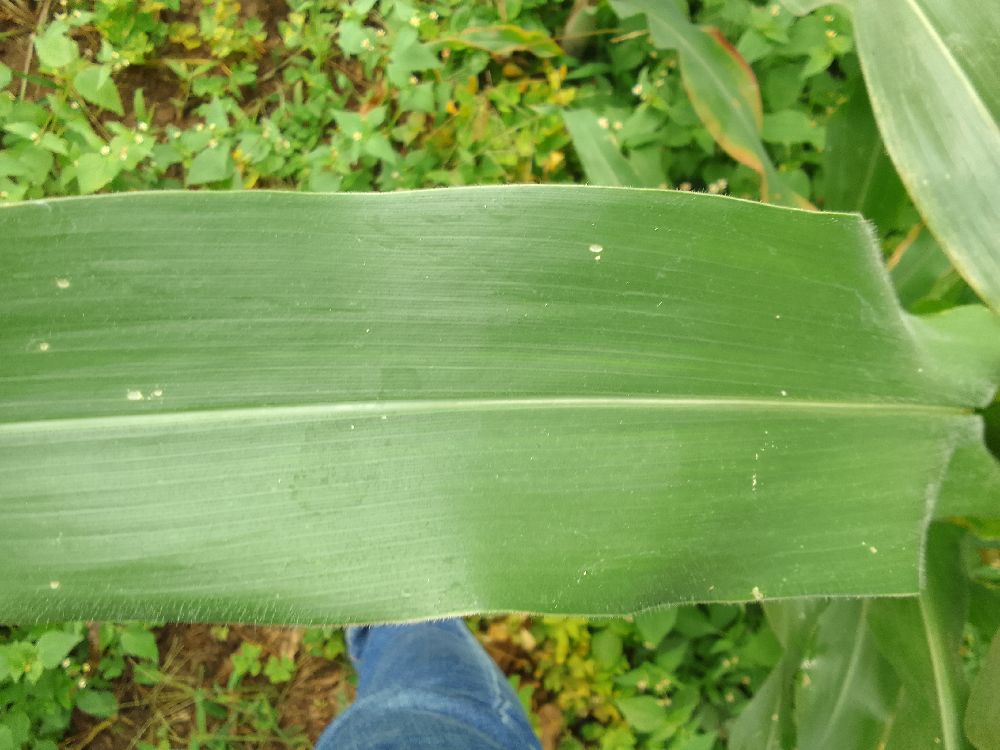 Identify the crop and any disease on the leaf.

maize, healthy
